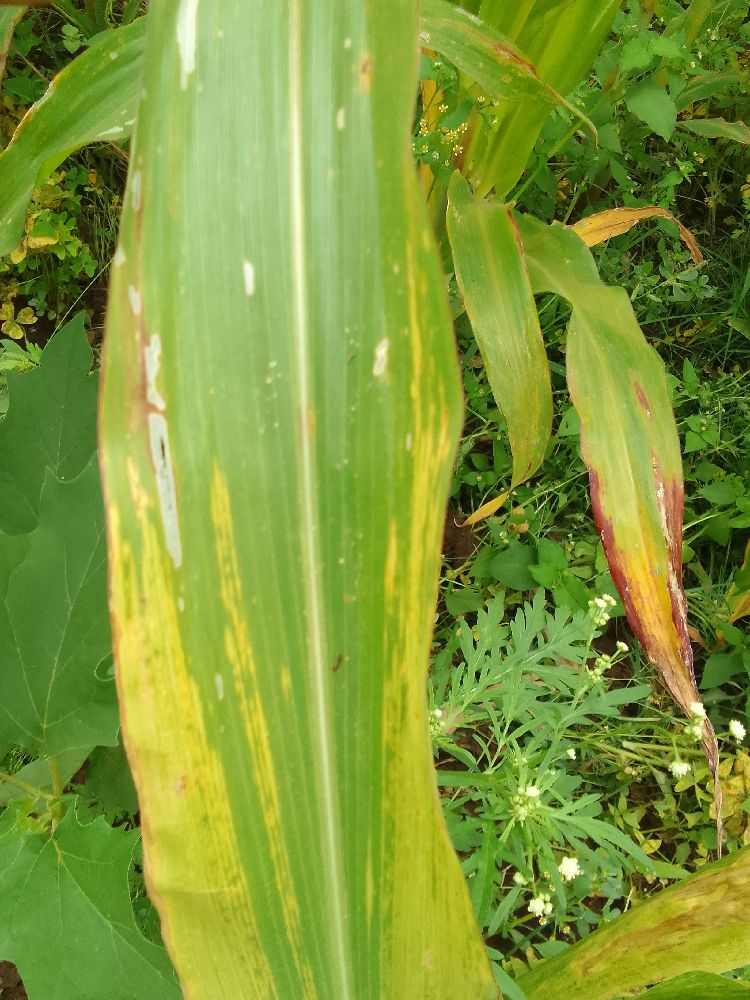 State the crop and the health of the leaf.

maize, maize lethal necrosis
